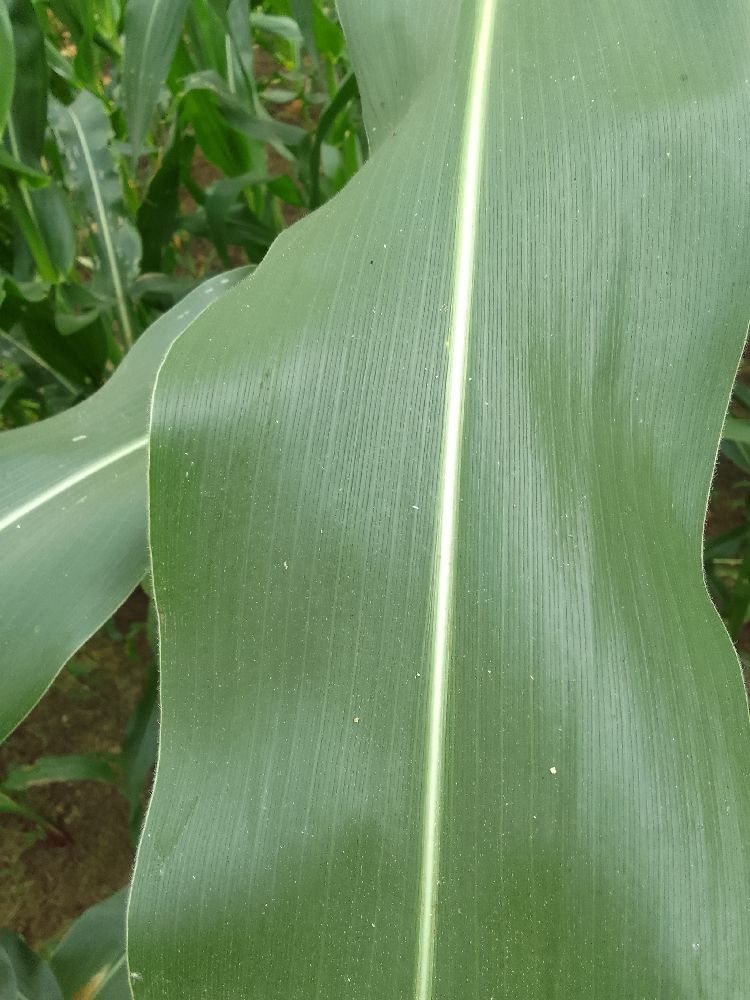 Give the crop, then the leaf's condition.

maize, healthy
